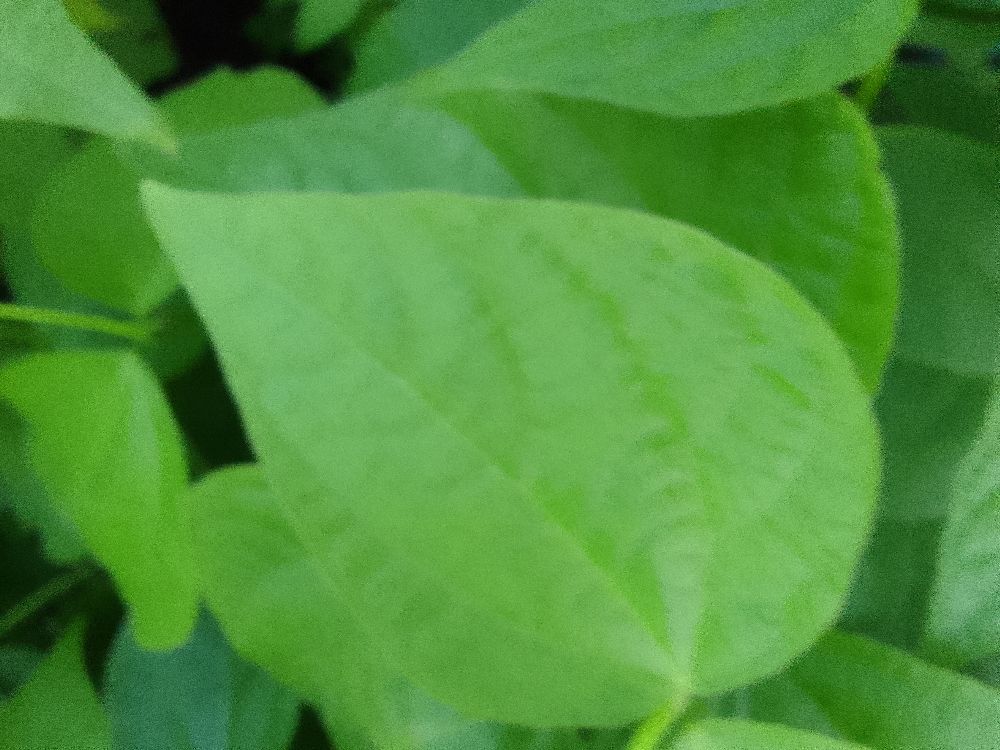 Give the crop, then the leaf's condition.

common bean, healthy
